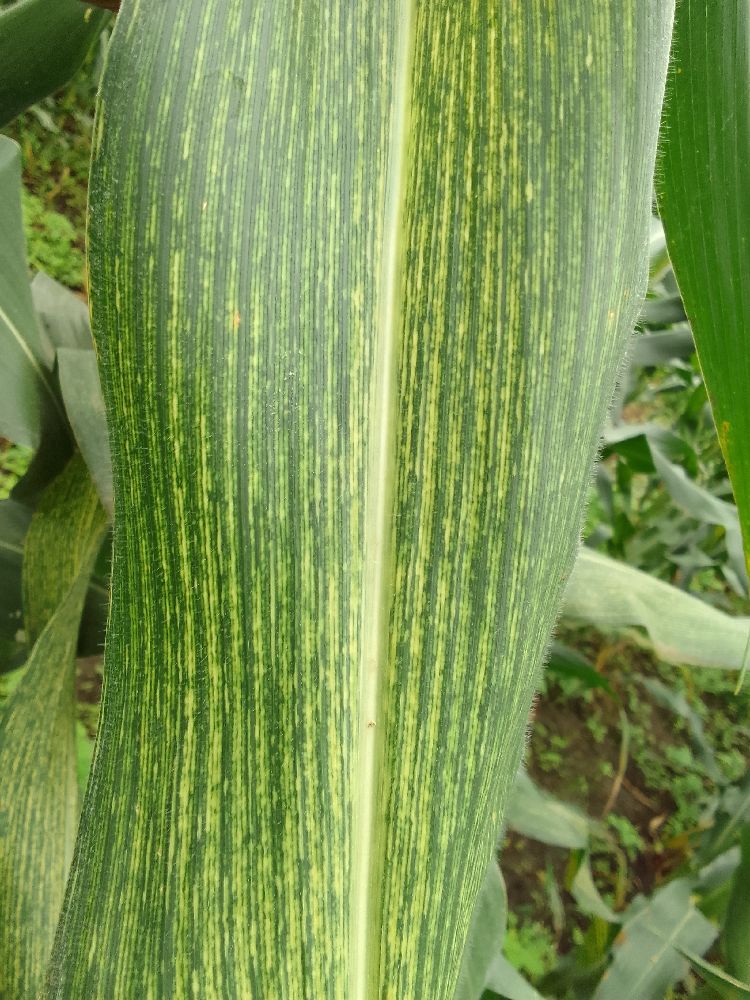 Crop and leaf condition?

maize, maize streak virus
